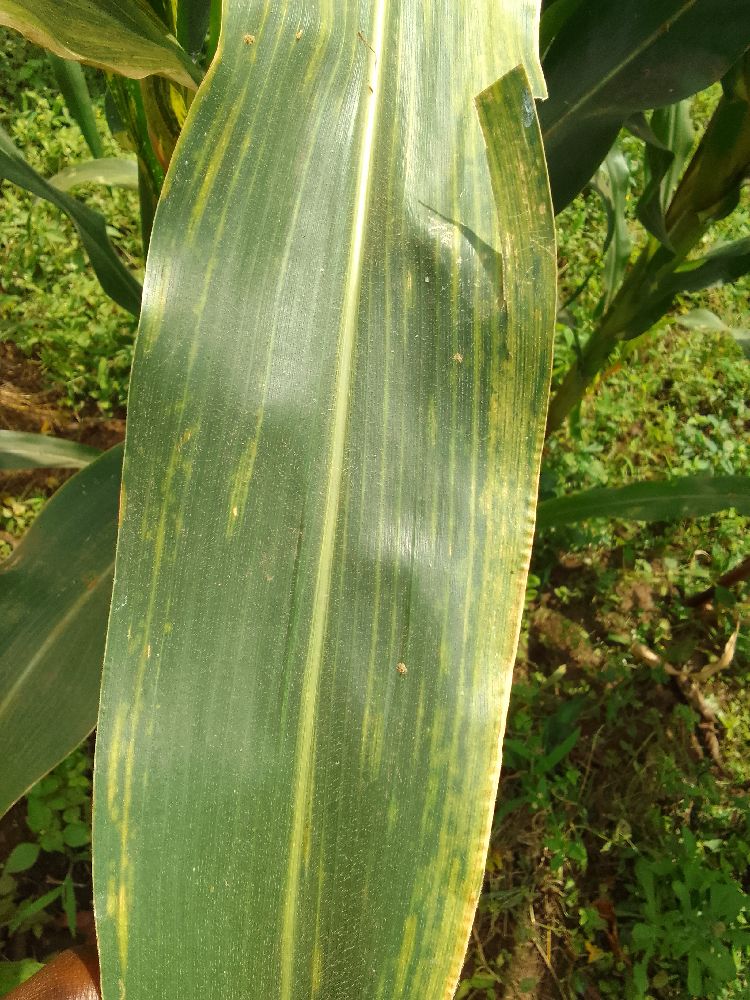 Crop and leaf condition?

maize, maize lethal necrosis
